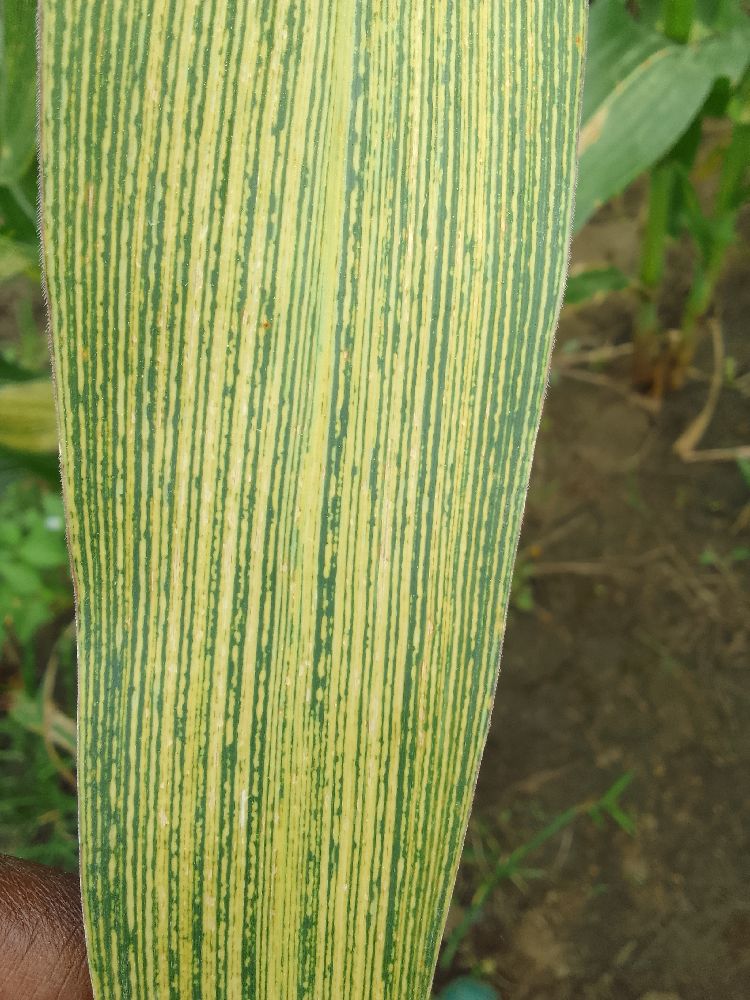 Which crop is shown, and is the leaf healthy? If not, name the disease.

maize, maize streak virus
